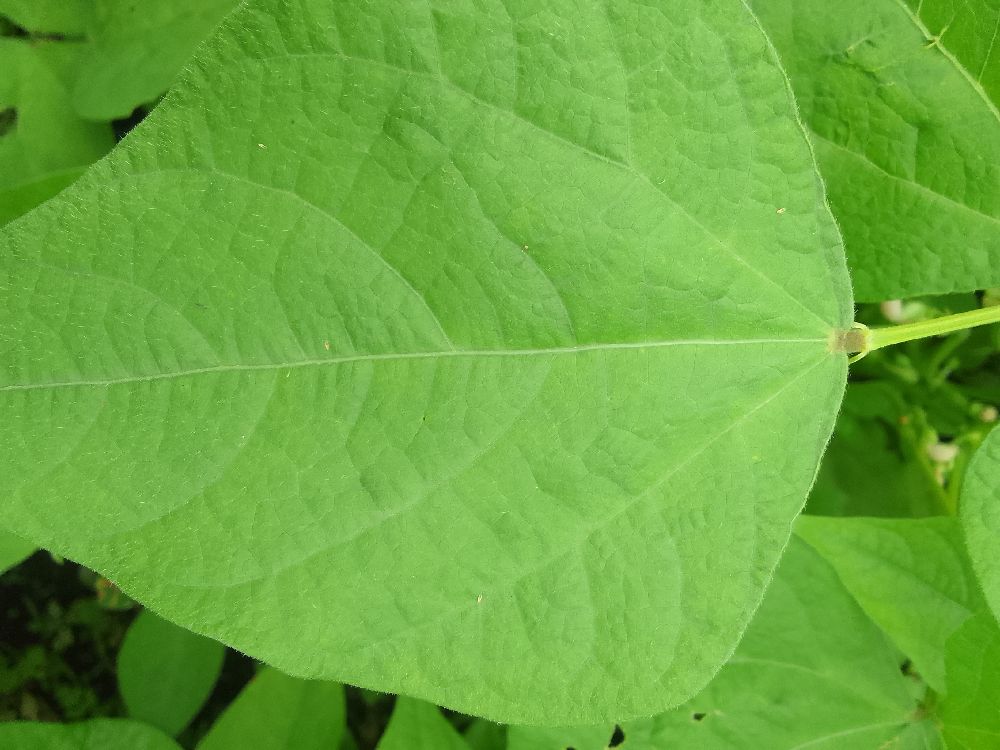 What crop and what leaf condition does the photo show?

common bean, healthy
